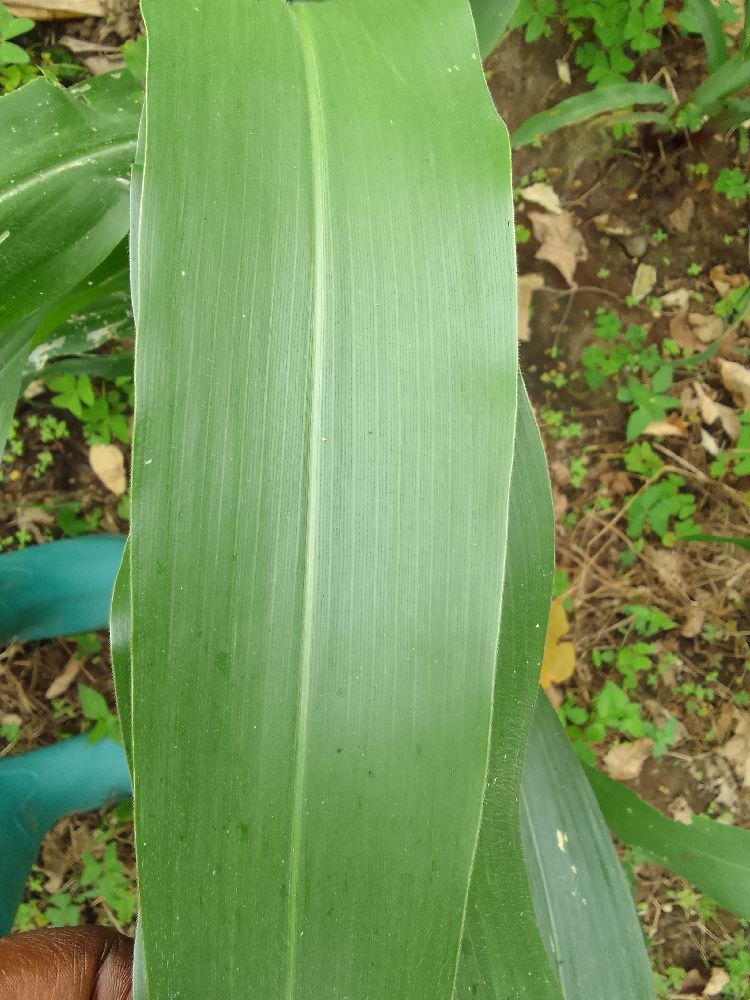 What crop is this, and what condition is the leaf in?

maize, healthy
